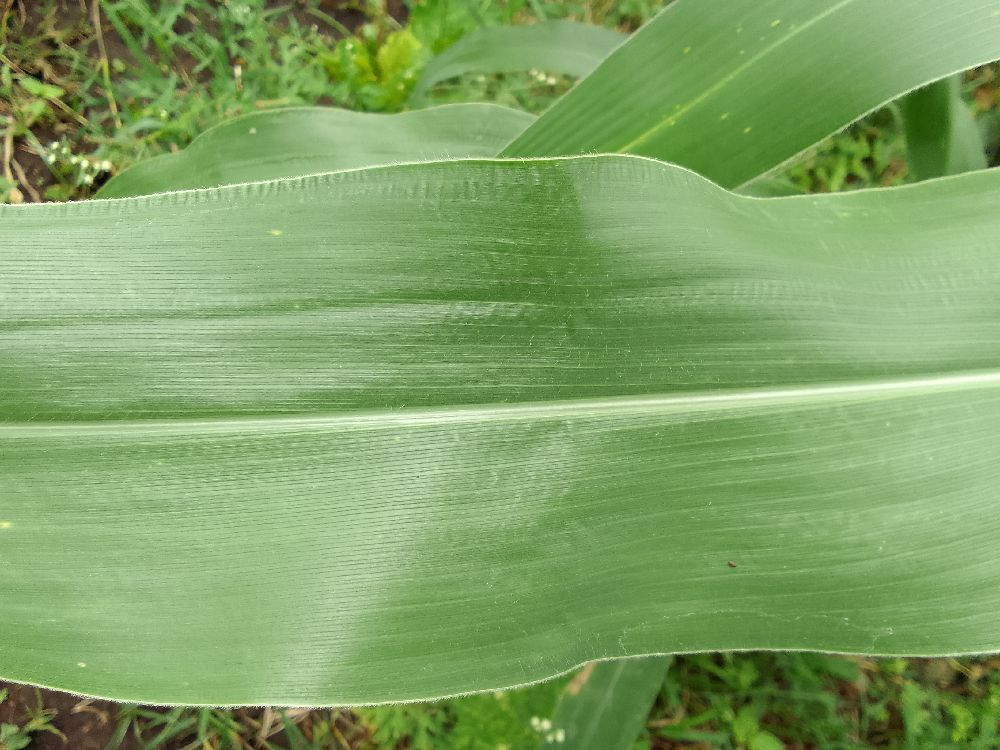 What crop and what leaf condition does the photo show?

maize, healthy
